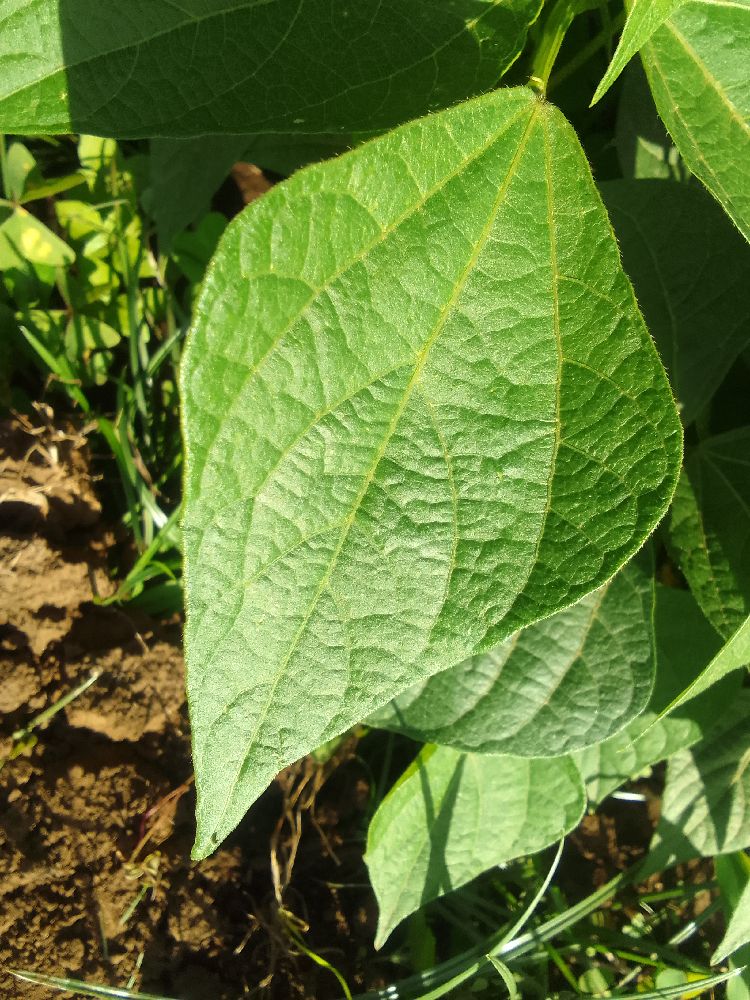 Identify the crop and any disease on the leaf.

common bean, healthy
